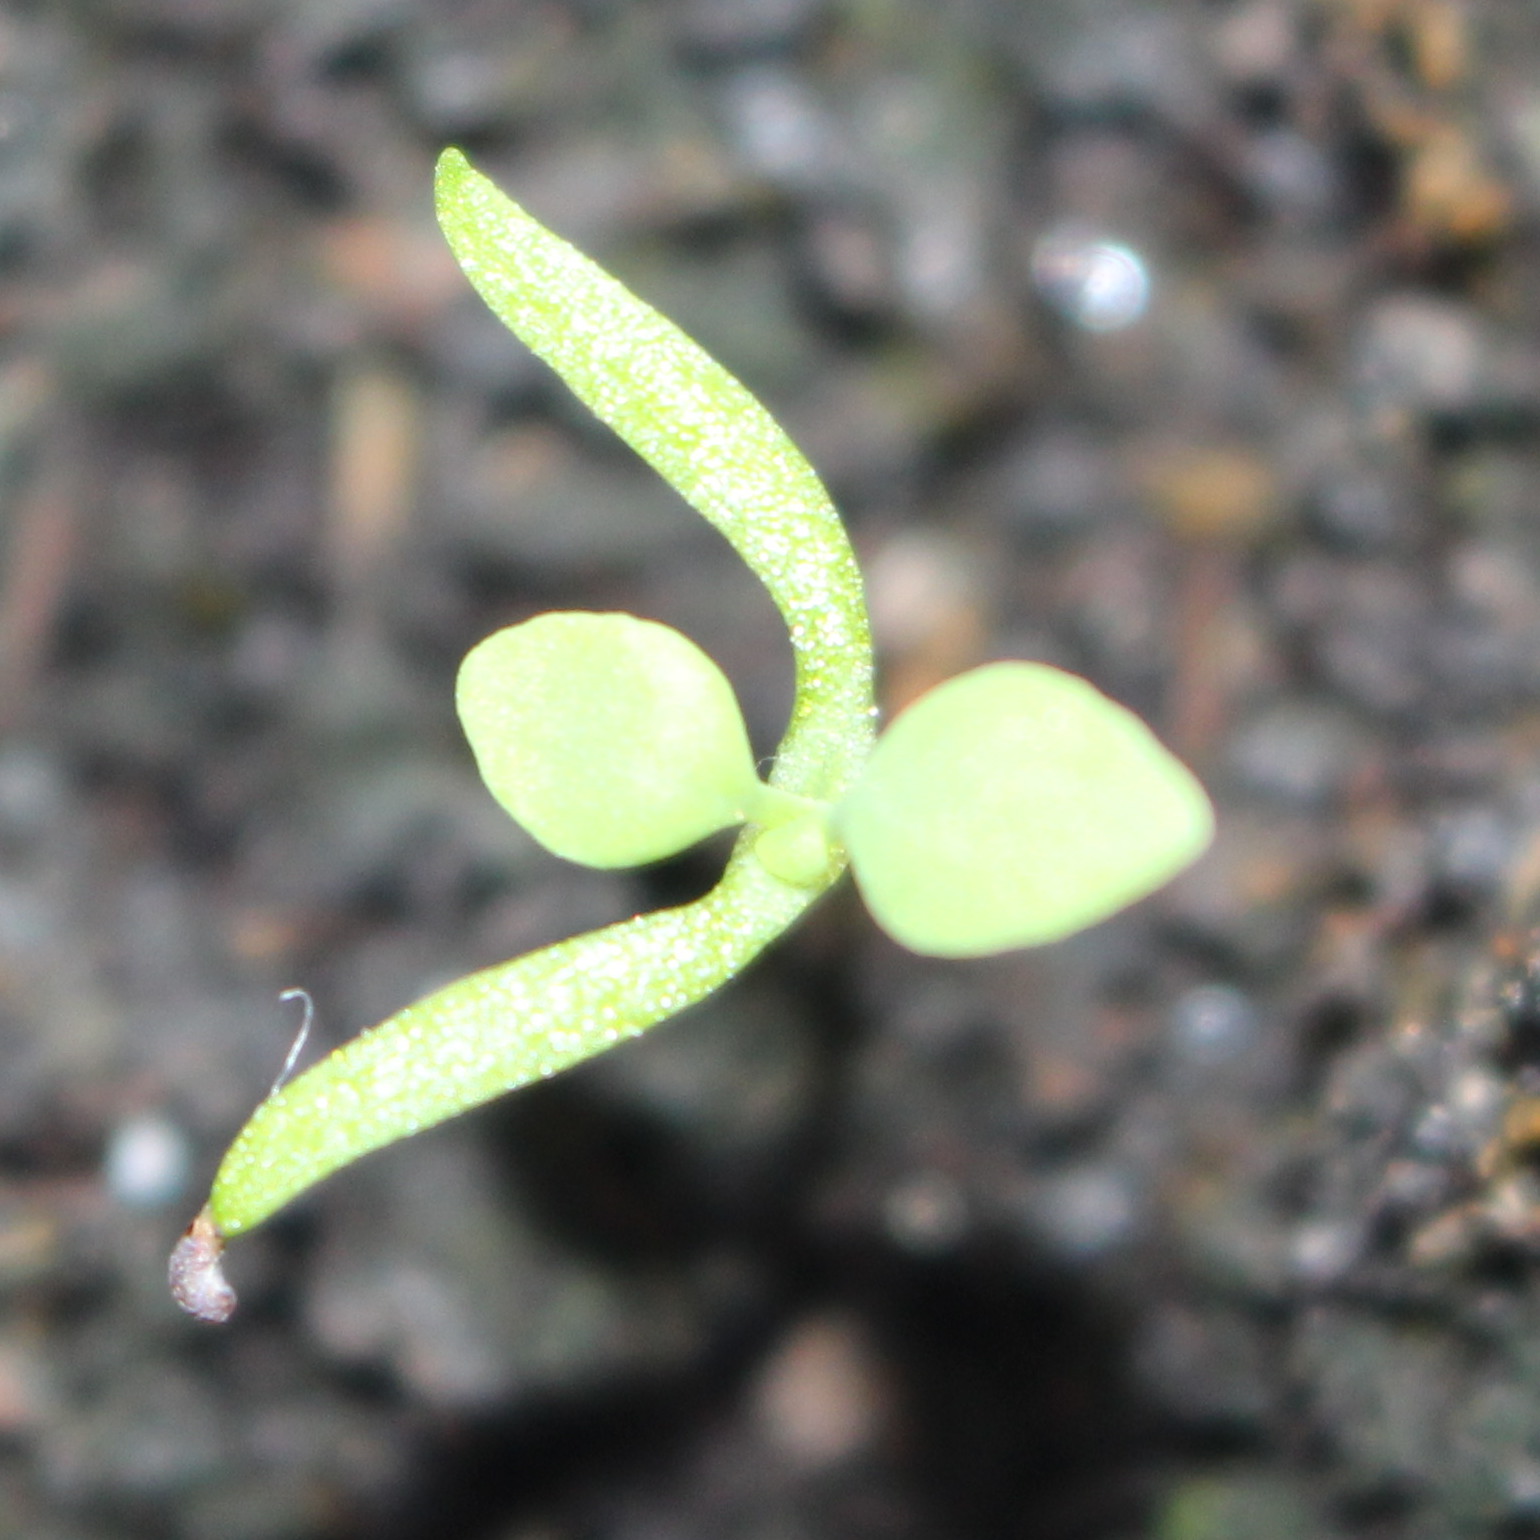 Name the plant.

Papaver rhoeas
